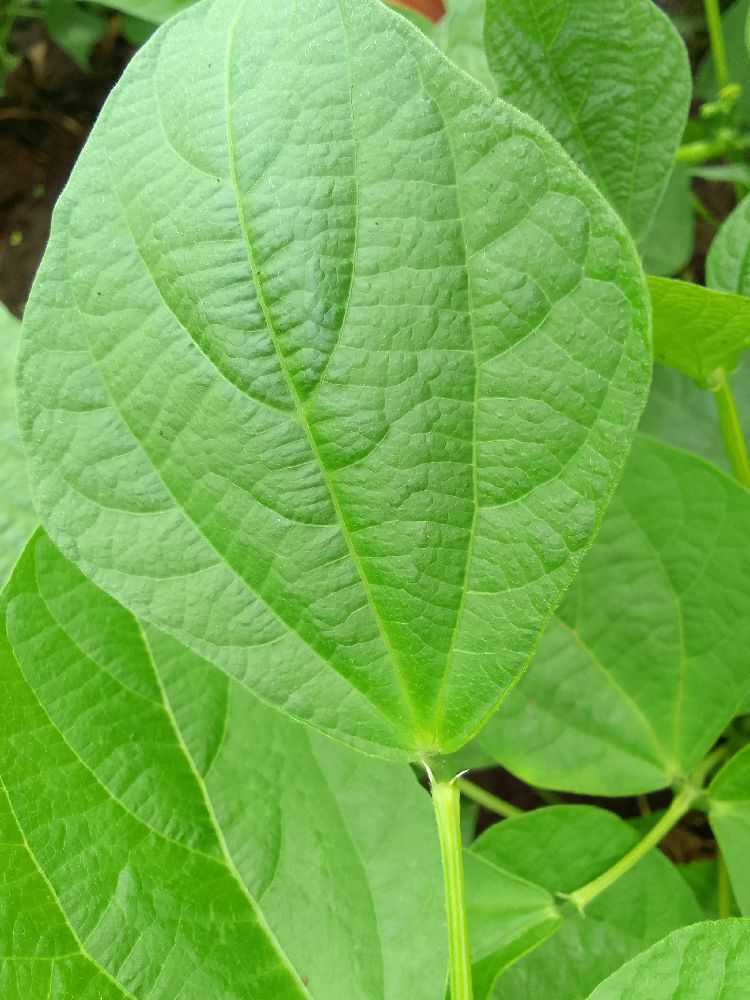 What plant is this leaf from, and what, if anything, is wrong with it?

common bean, healthy
